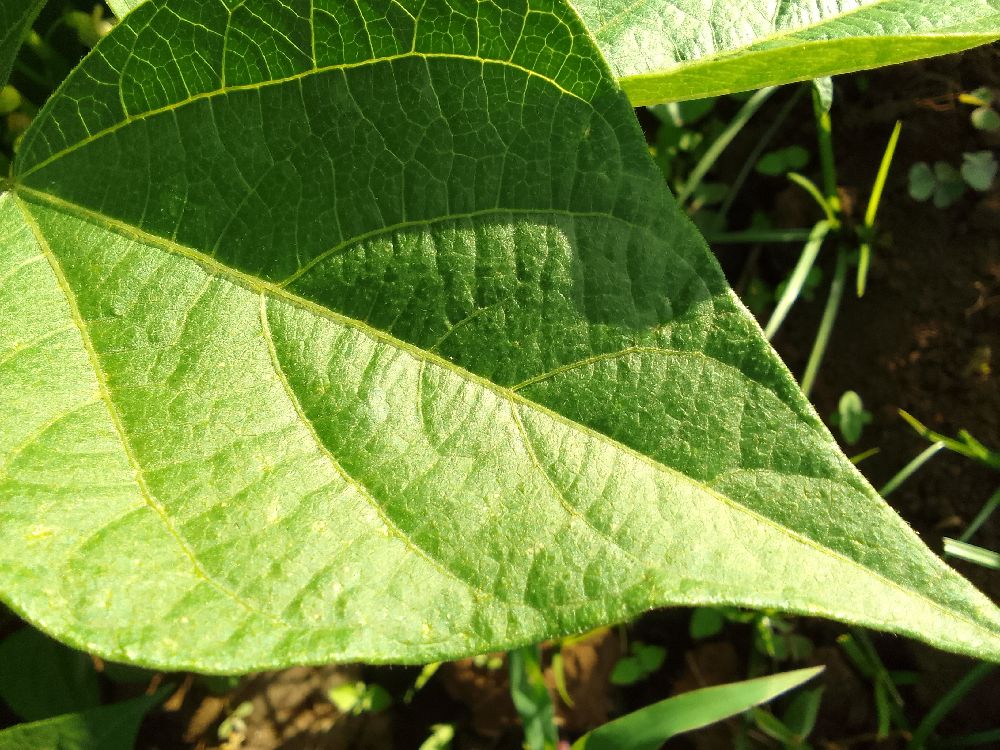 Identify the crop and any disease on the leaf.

common bean, healthy
